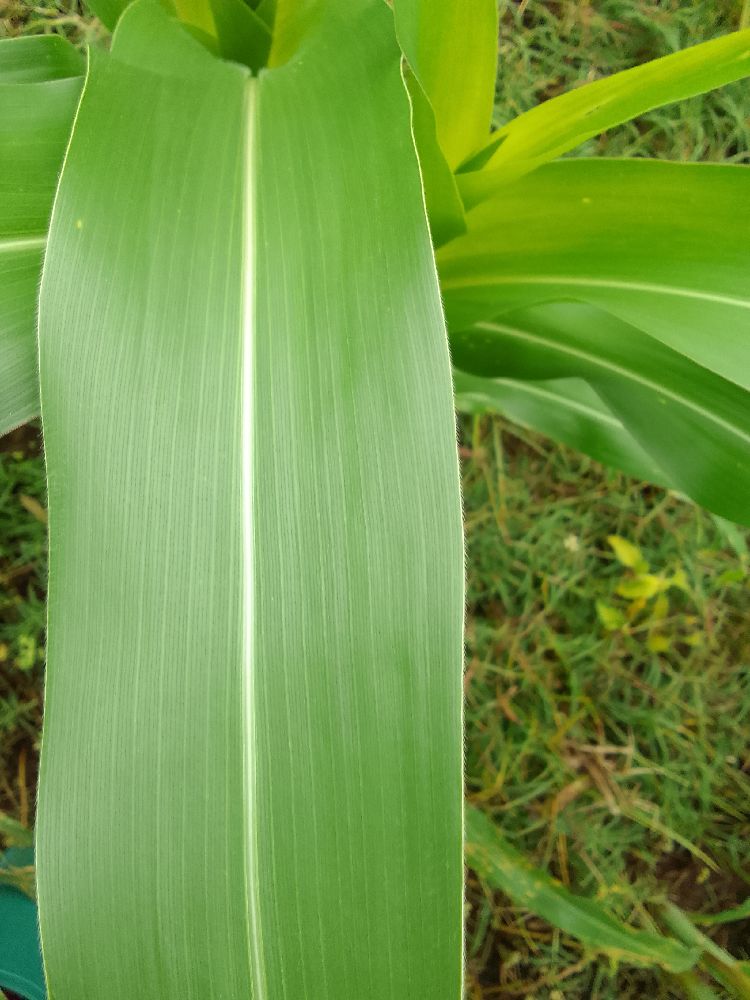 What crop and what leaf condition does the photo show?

maize, healthy
